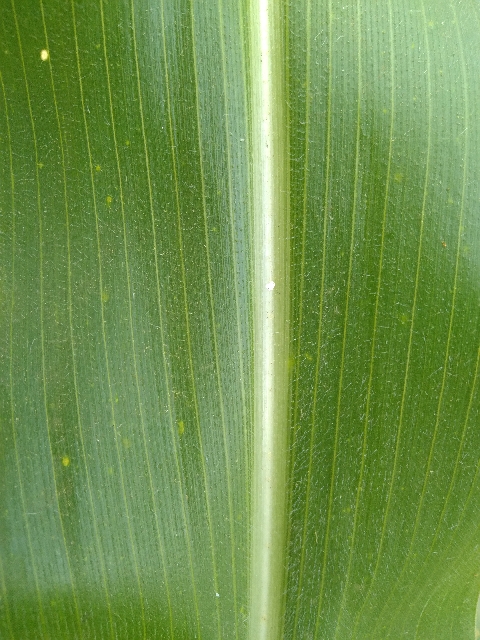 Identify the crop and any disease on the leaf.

maize, healthy
